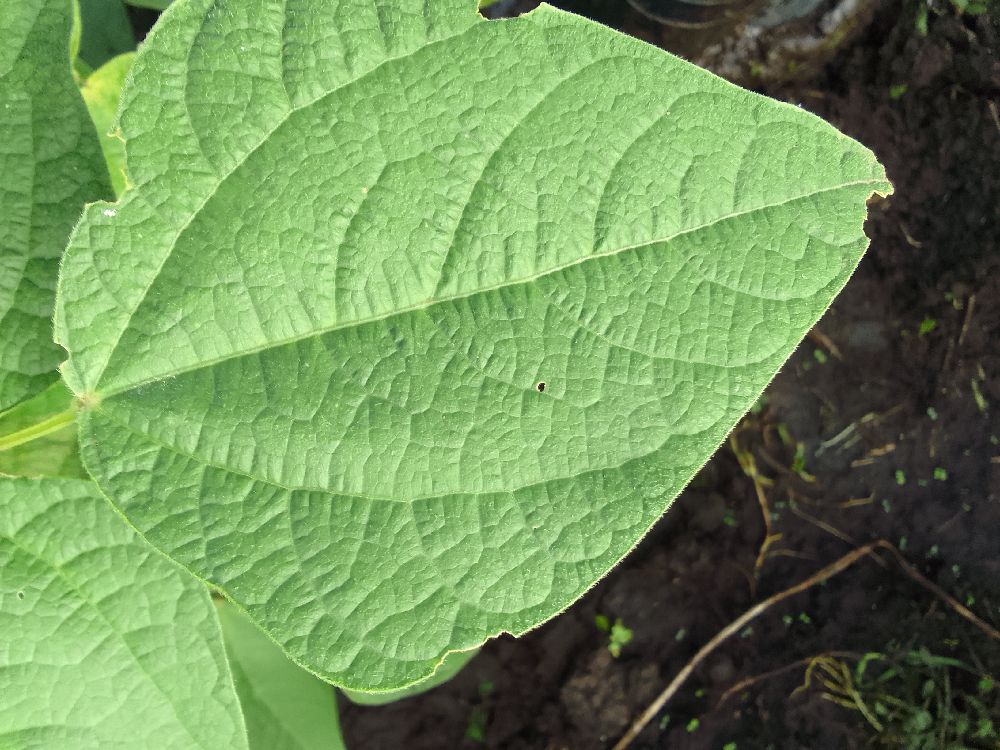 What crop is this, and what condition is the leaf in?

common bean, healthy
